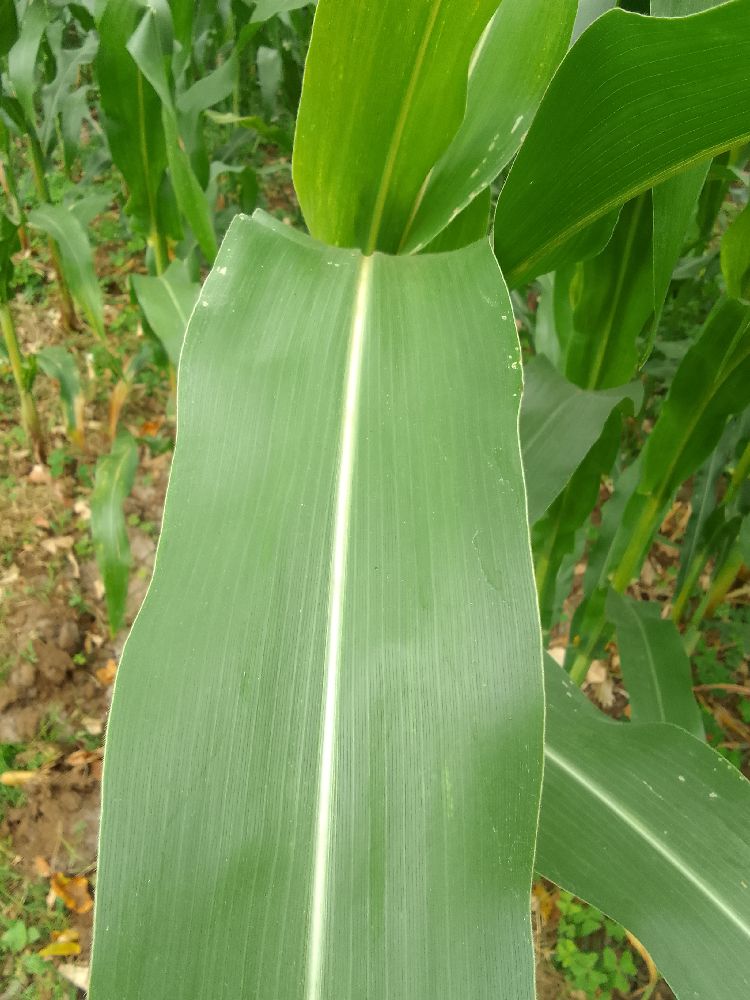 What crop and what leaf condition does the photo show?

maize, healthy
